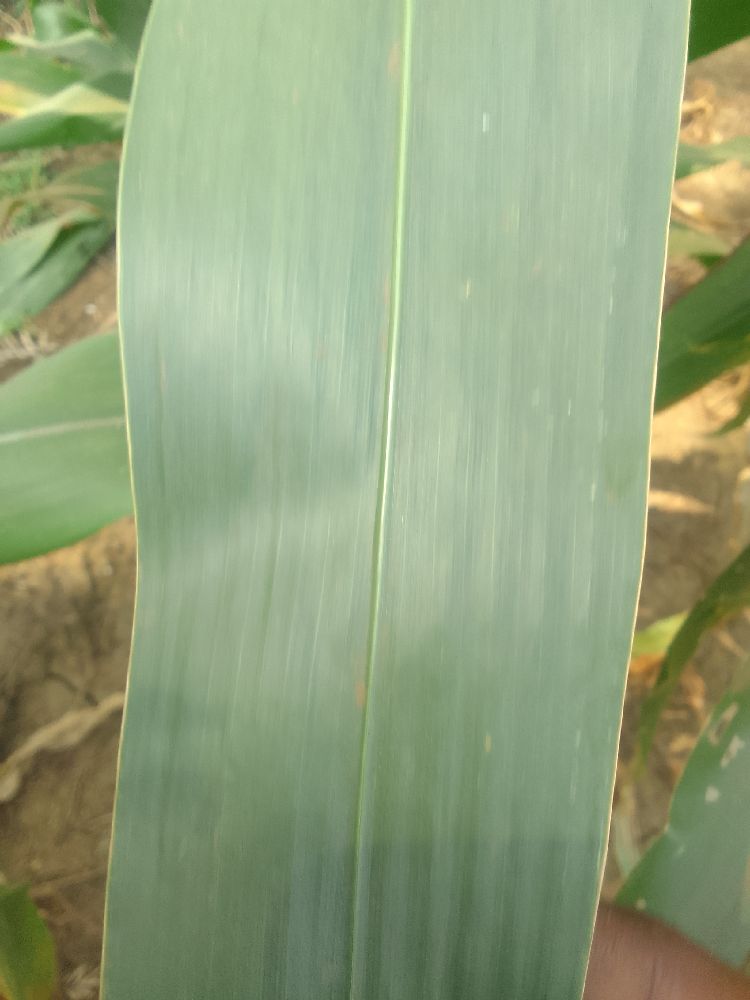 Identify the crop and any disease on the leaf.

maize, healthy
